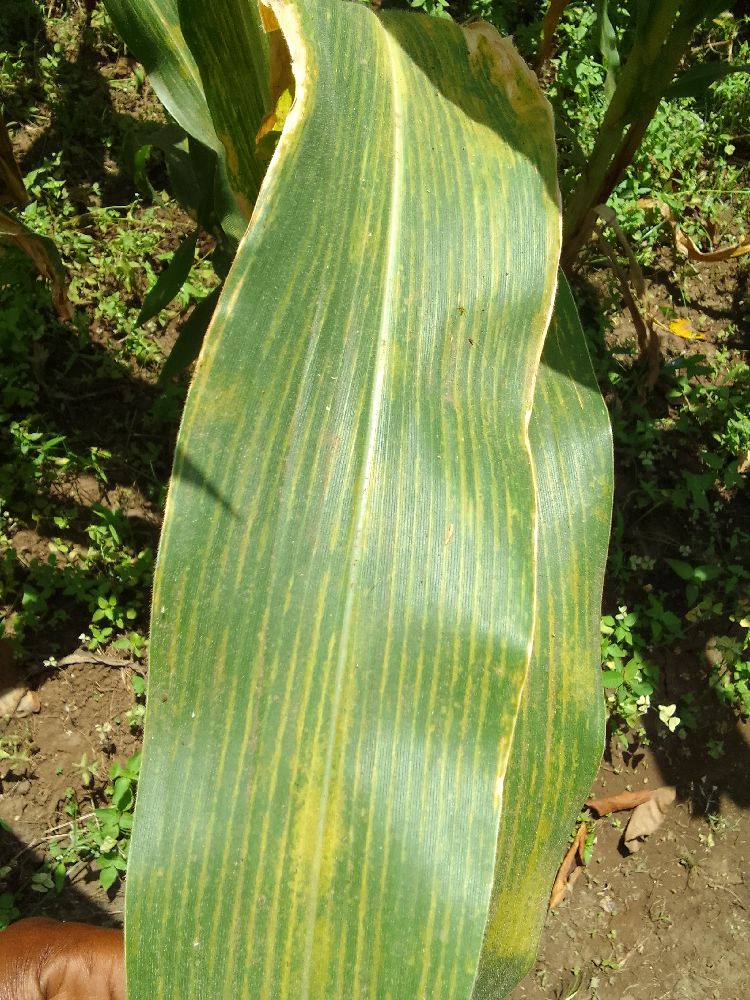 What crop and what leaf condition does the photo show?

maize, maize lethal necrosis
